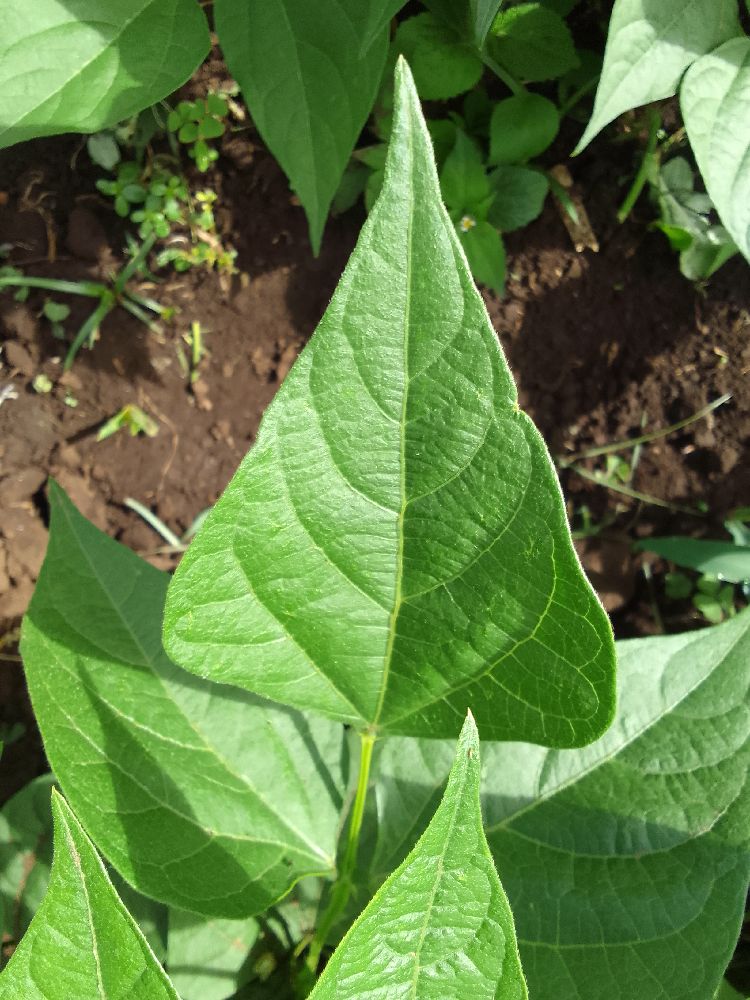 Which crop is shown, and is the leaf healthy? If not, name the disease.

common bean, healthy
